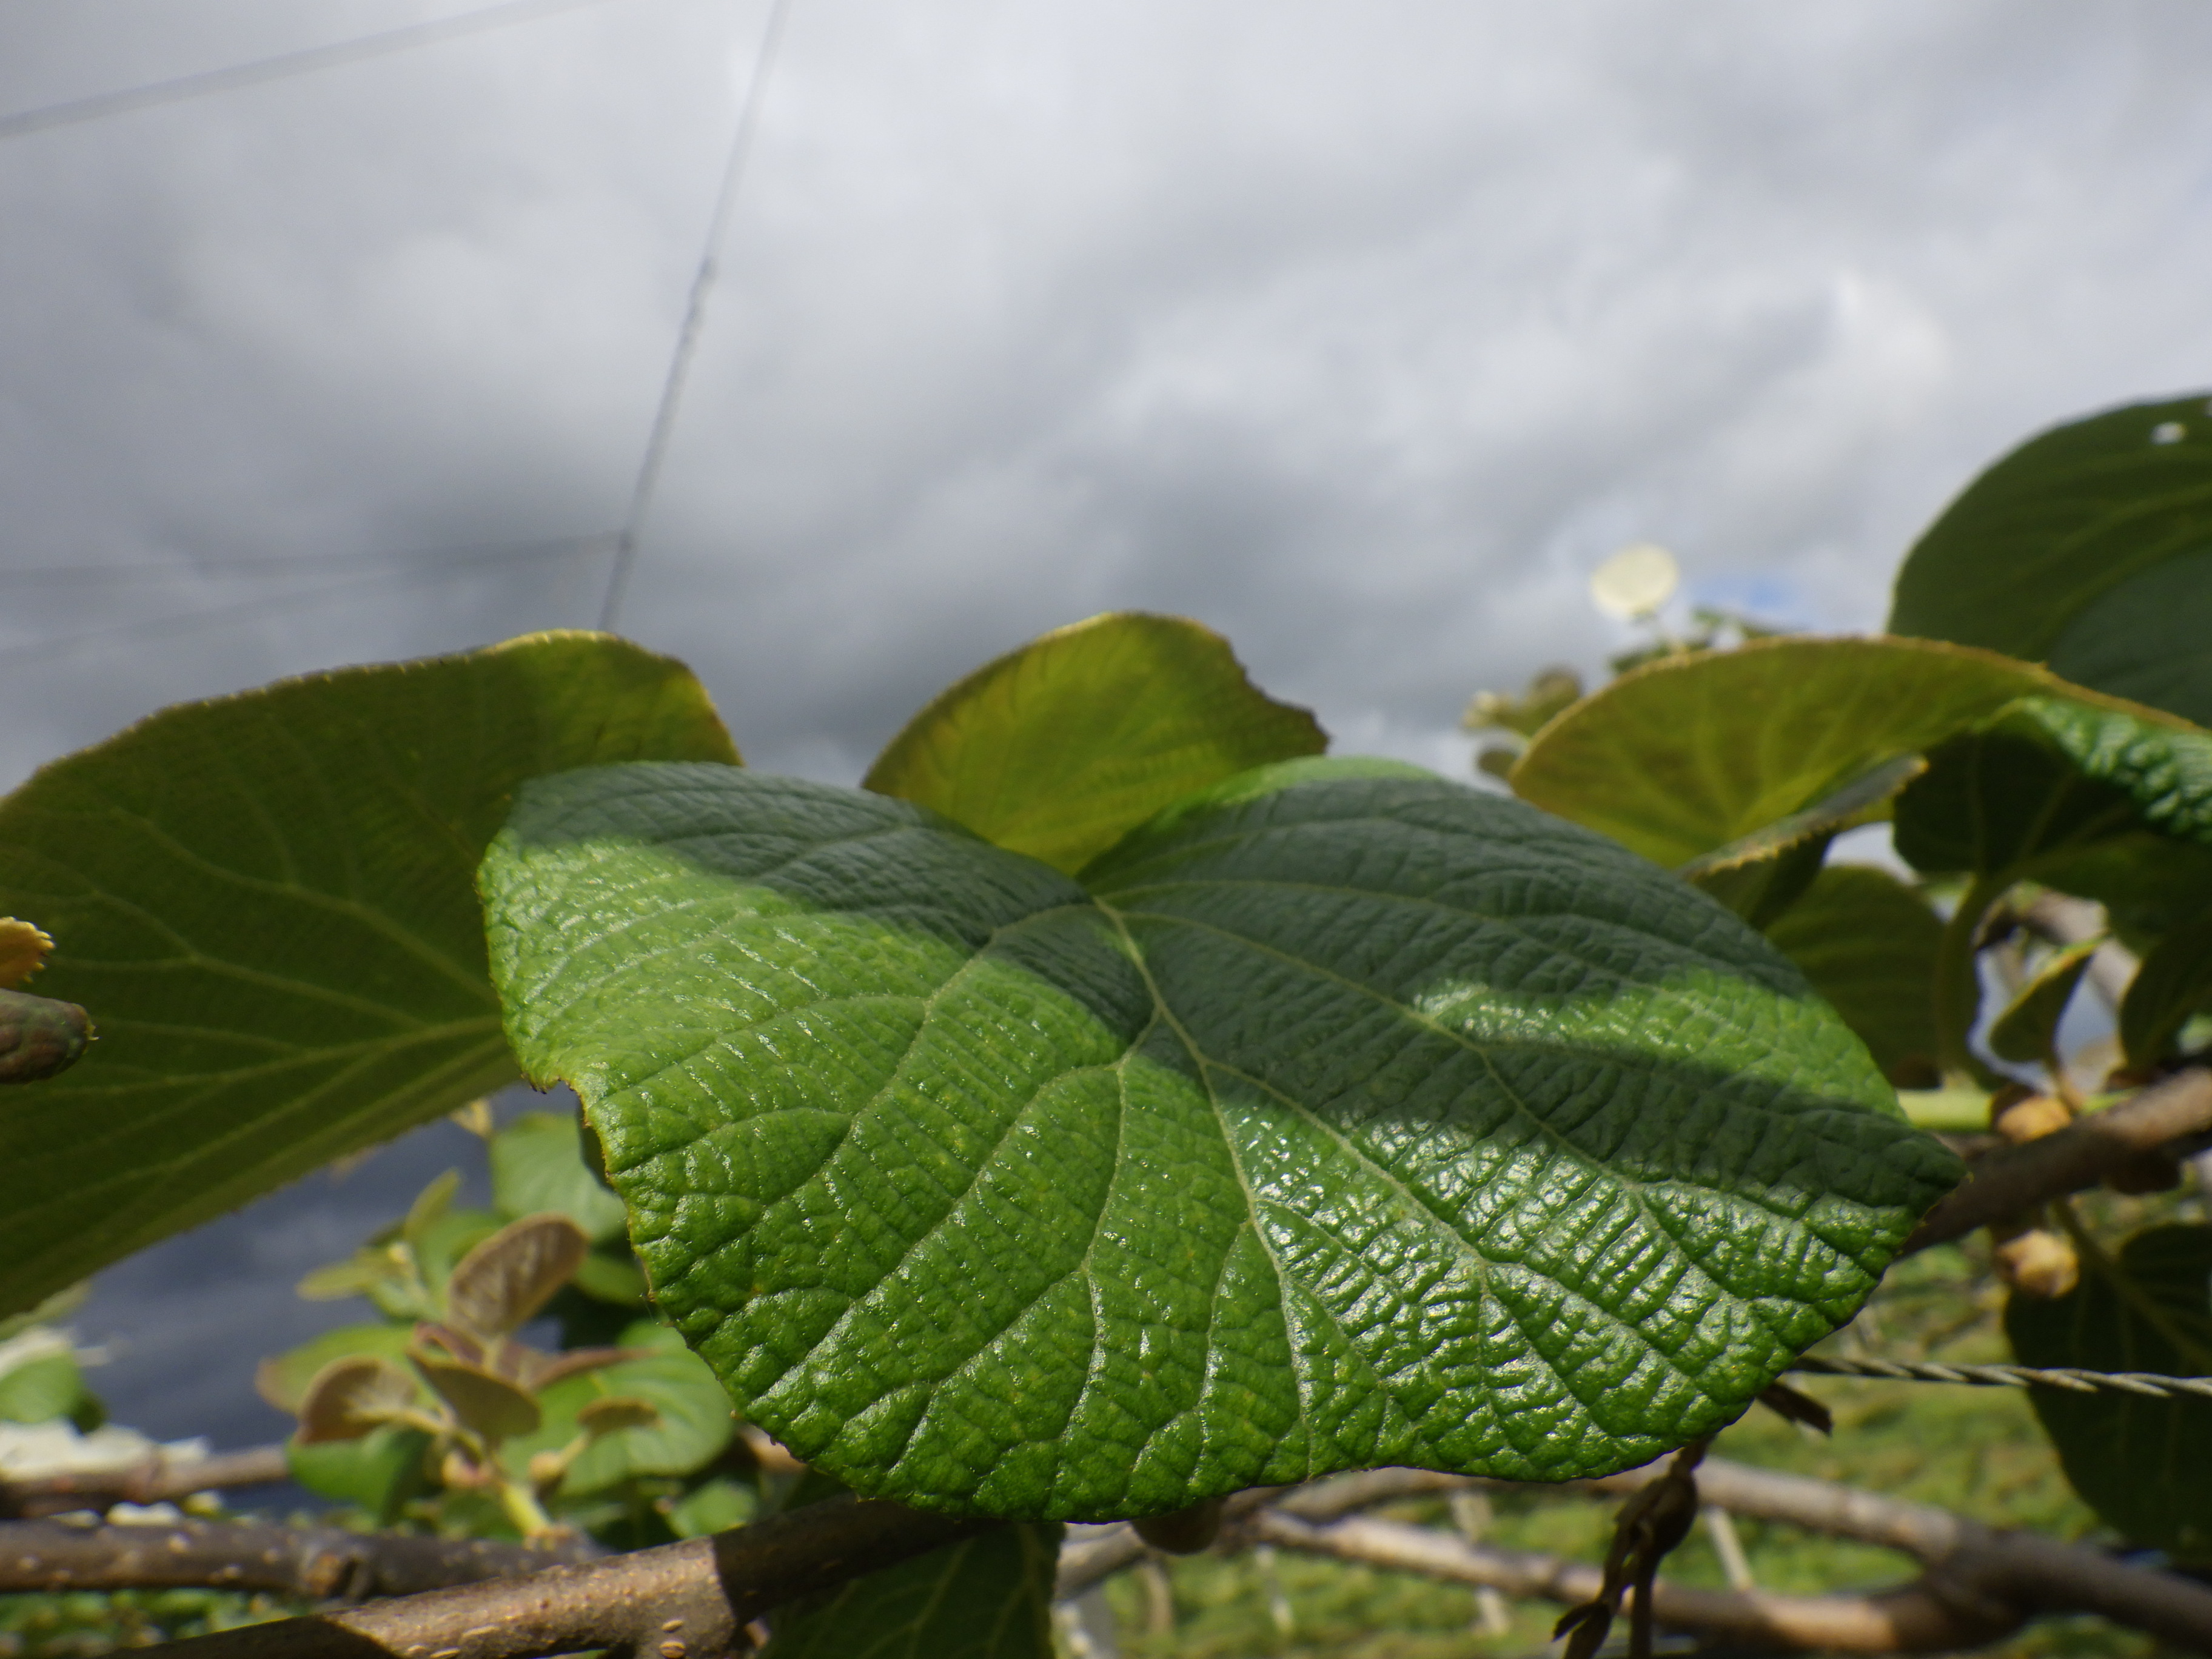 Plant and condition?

kiwi, healthy
